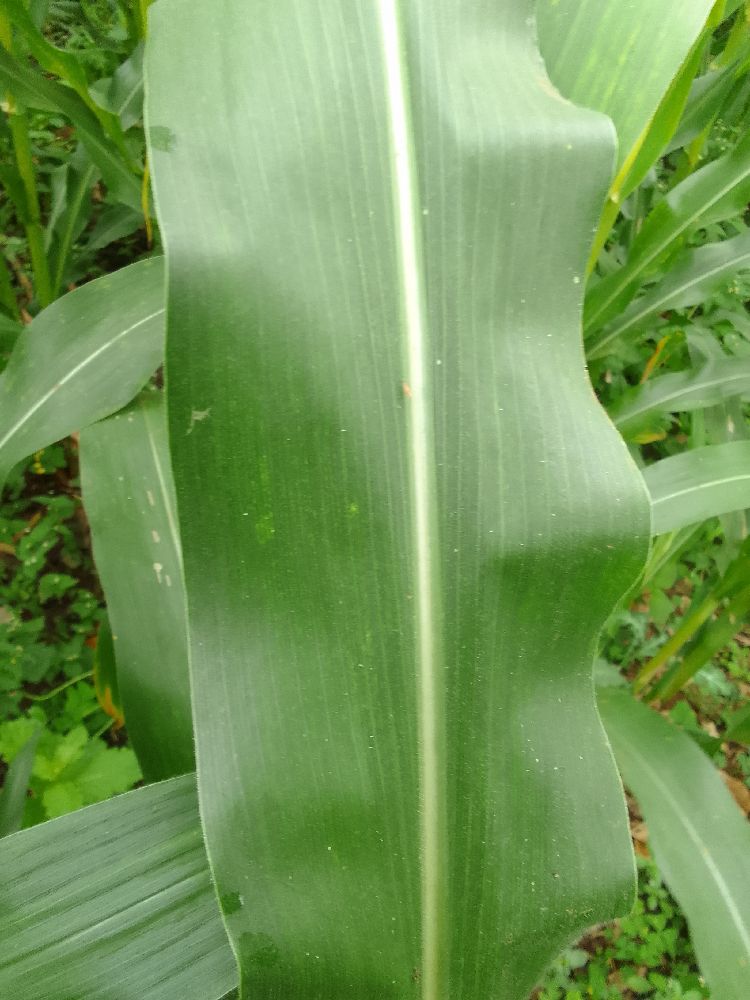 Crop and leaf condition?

maize, healthy
